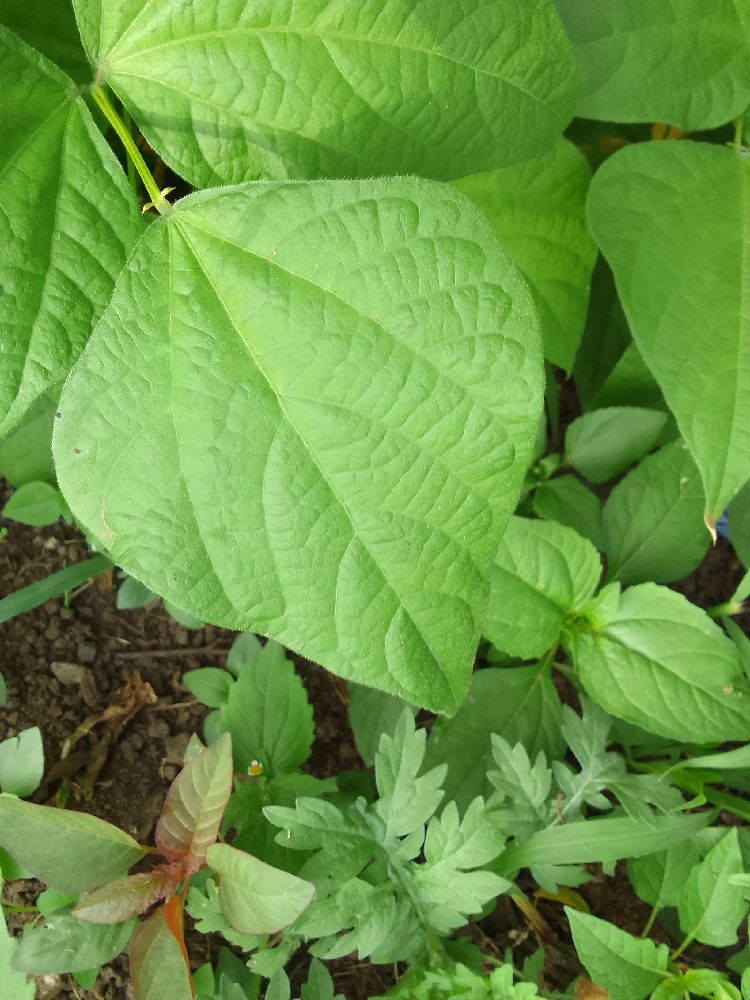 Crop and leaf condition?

common bean, healthy
